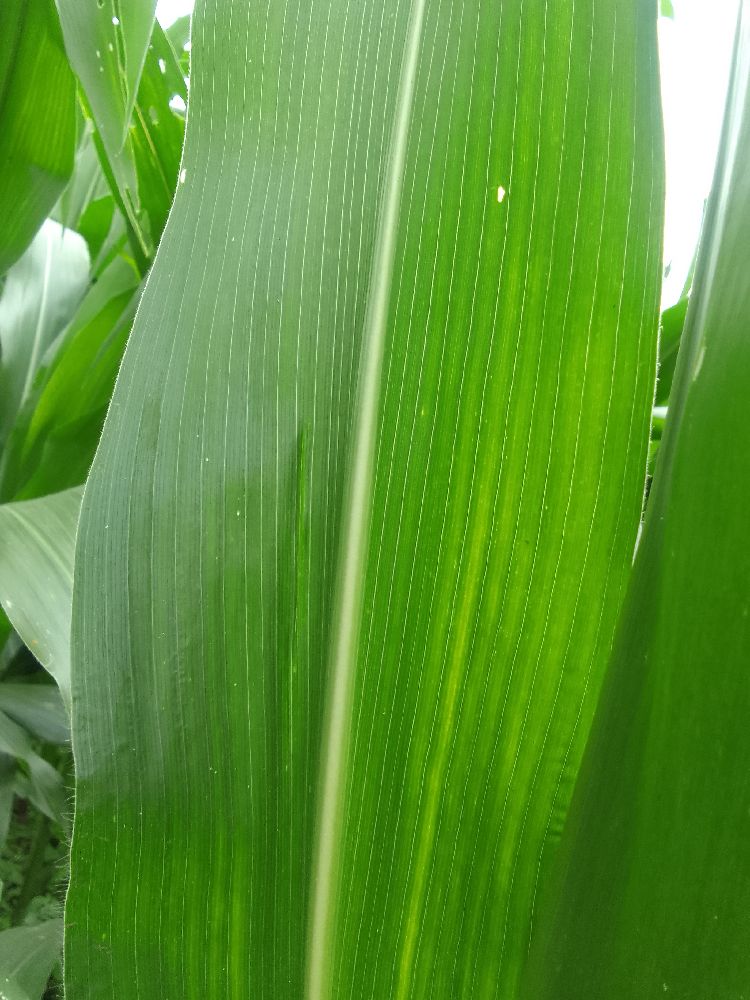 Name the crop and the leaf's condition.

maize, healthy
